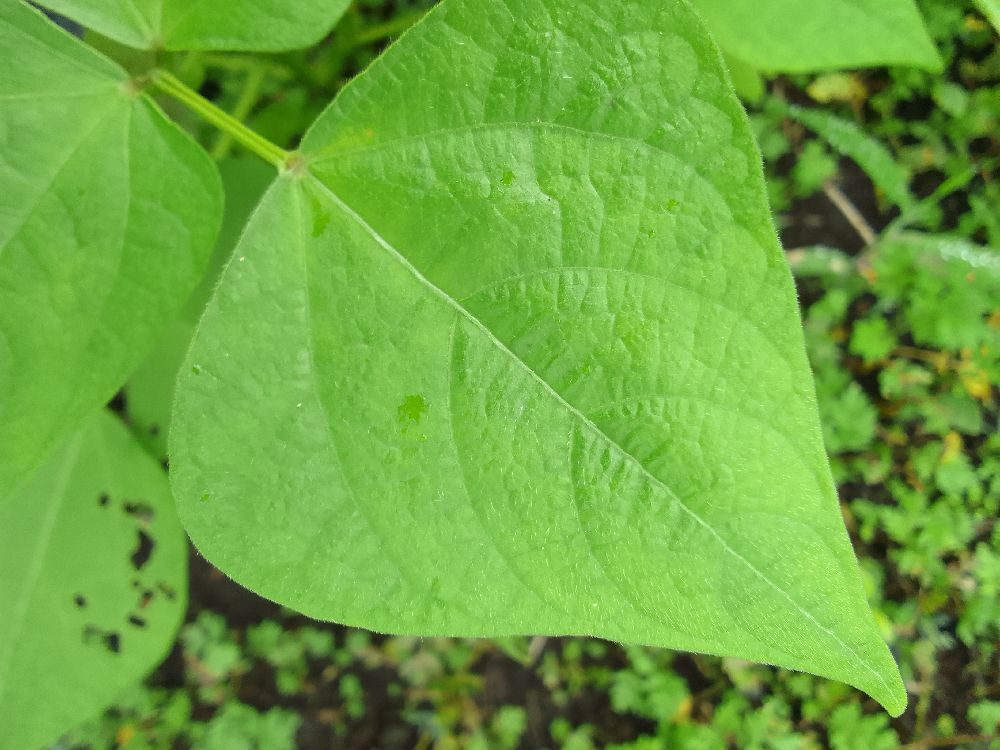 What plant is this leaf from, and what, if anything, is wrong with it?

common bean, healthy
